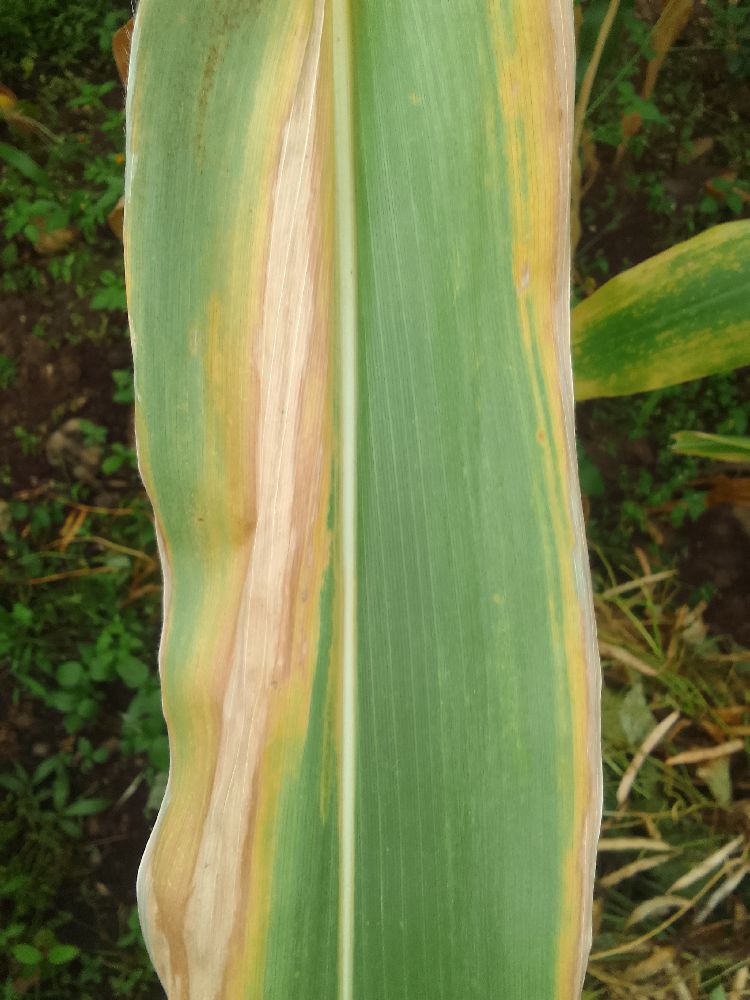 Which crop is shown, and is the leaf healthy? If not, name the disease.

maize, maize lethal necrosis
